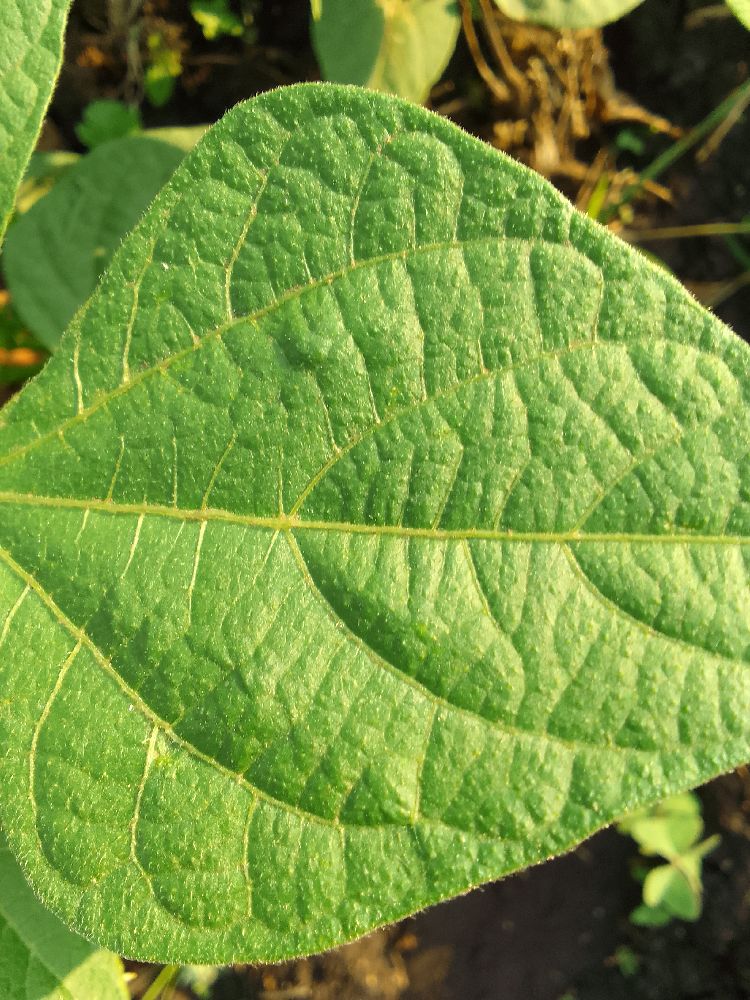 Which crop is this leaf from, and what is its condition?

common bean, healthy
